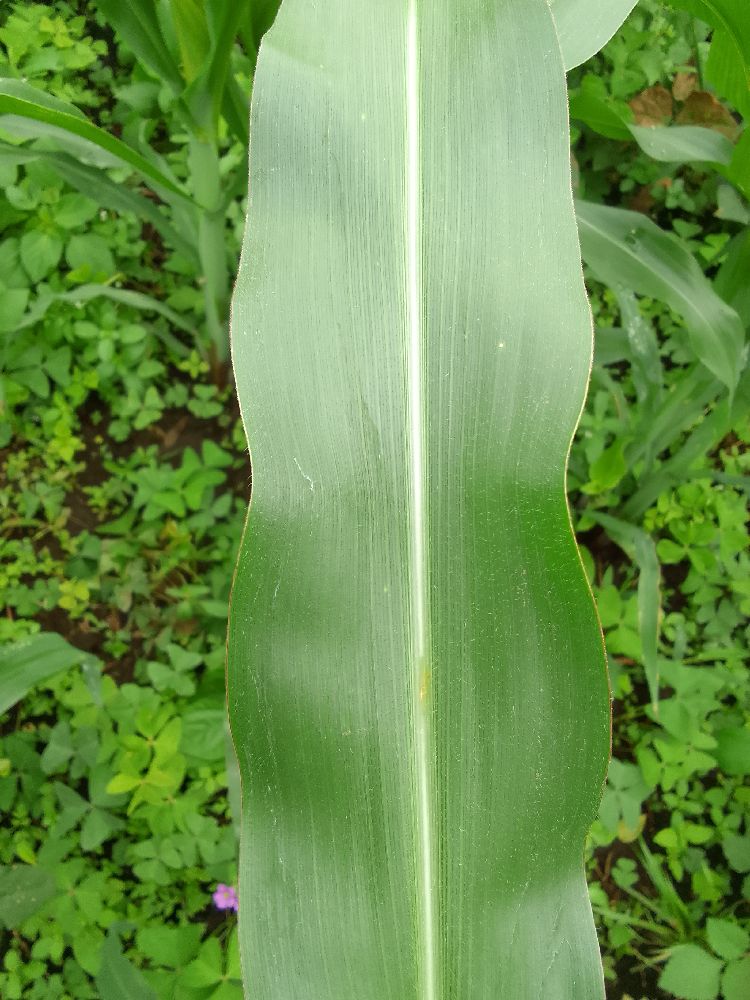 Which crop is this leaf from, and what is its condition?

maize, healthy
